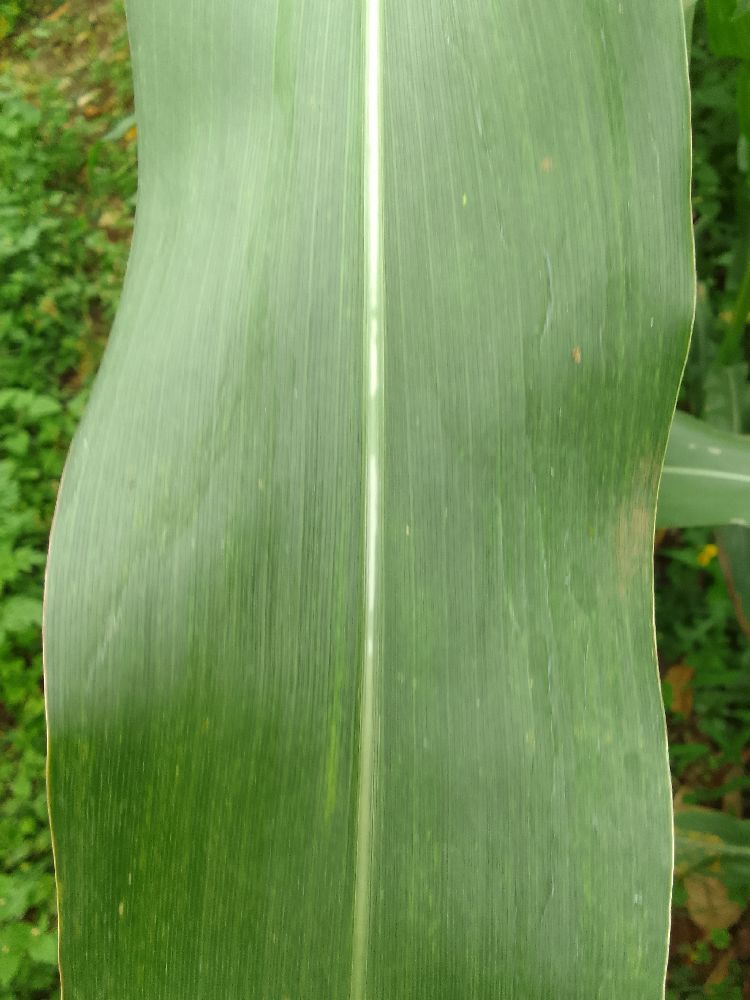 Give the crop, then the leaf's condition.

maize, healthy
